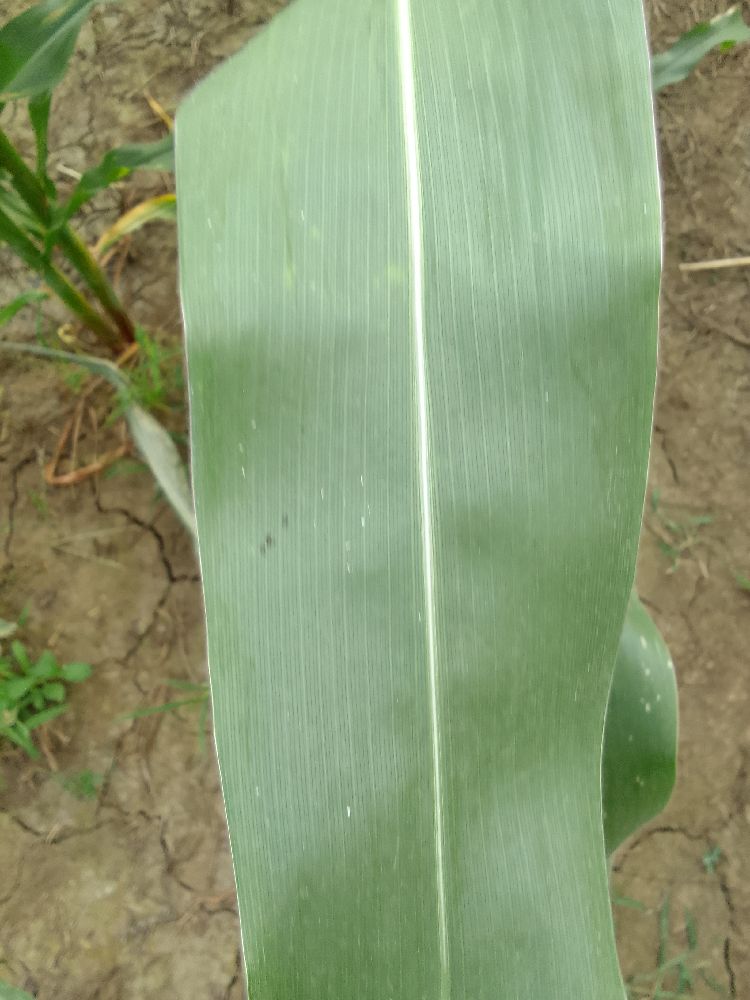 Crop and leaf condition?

maize, healthy
